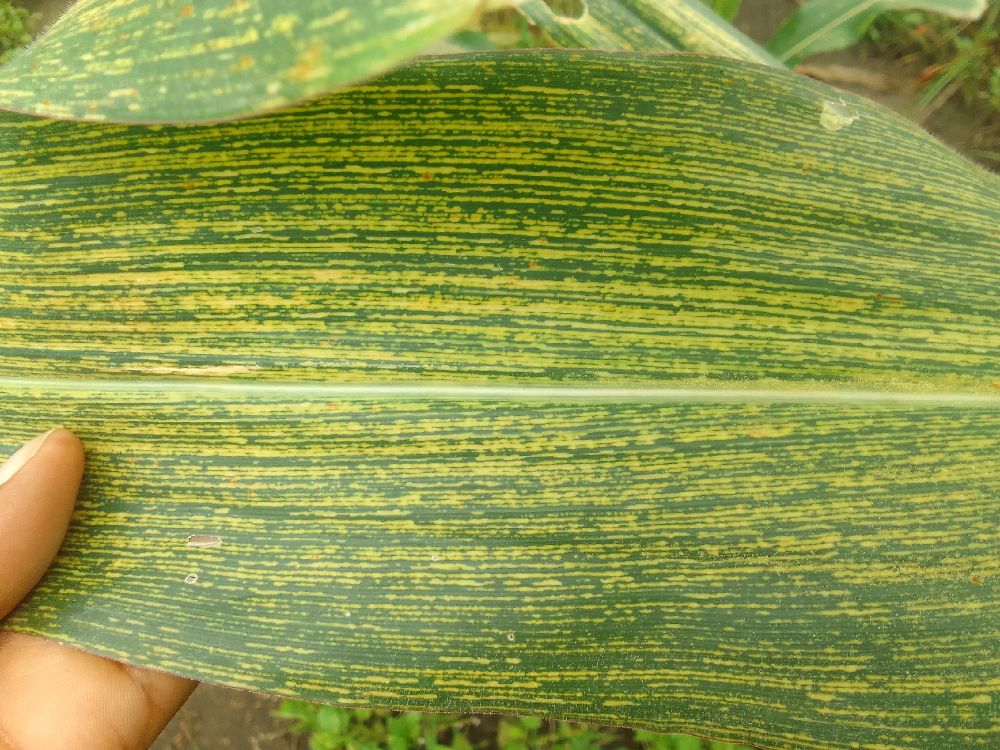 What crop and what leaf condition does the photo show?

maize, maize streak virus
